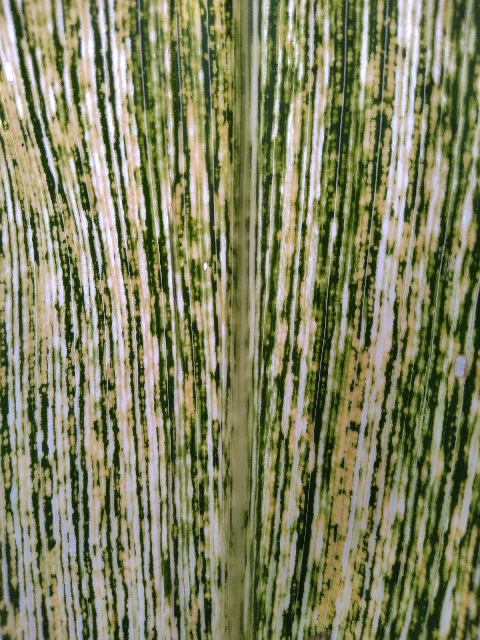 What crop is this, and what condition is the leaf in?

maize, maize streak virus
